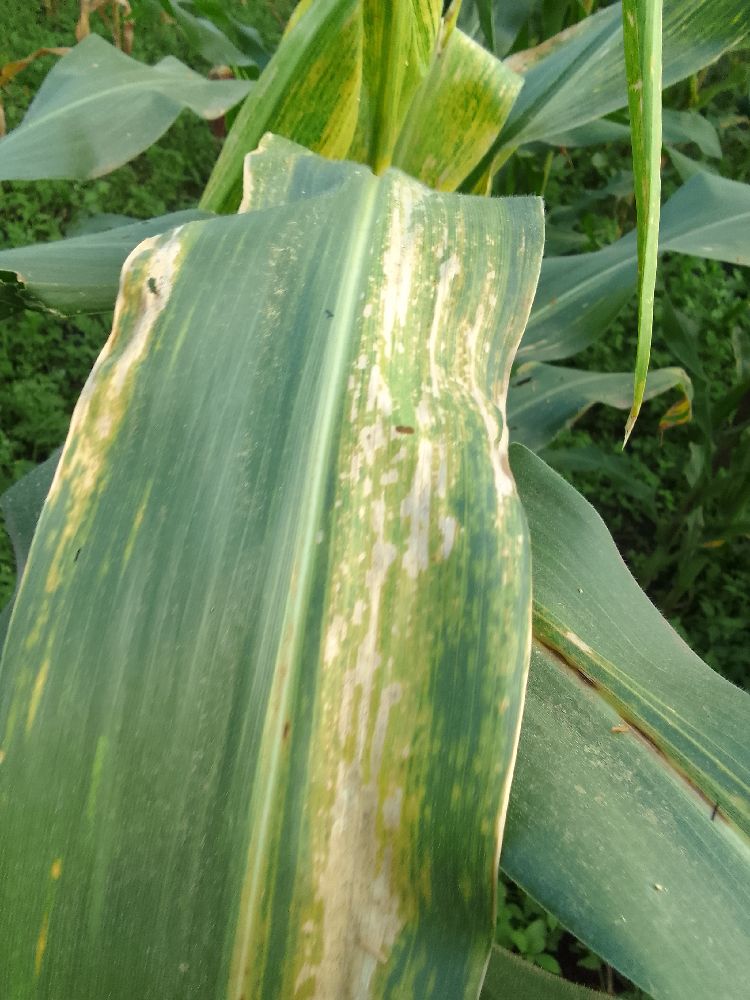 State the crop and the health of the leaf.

maize, maize lethal necrosis
